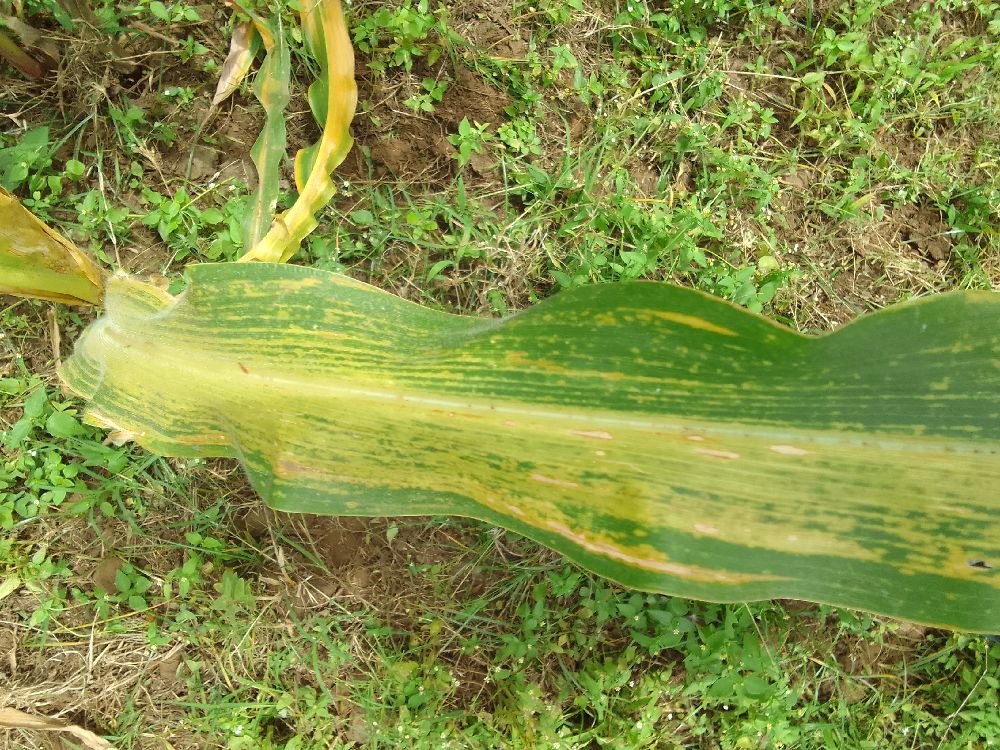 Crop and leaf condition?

maize, maize lethal necrosis
